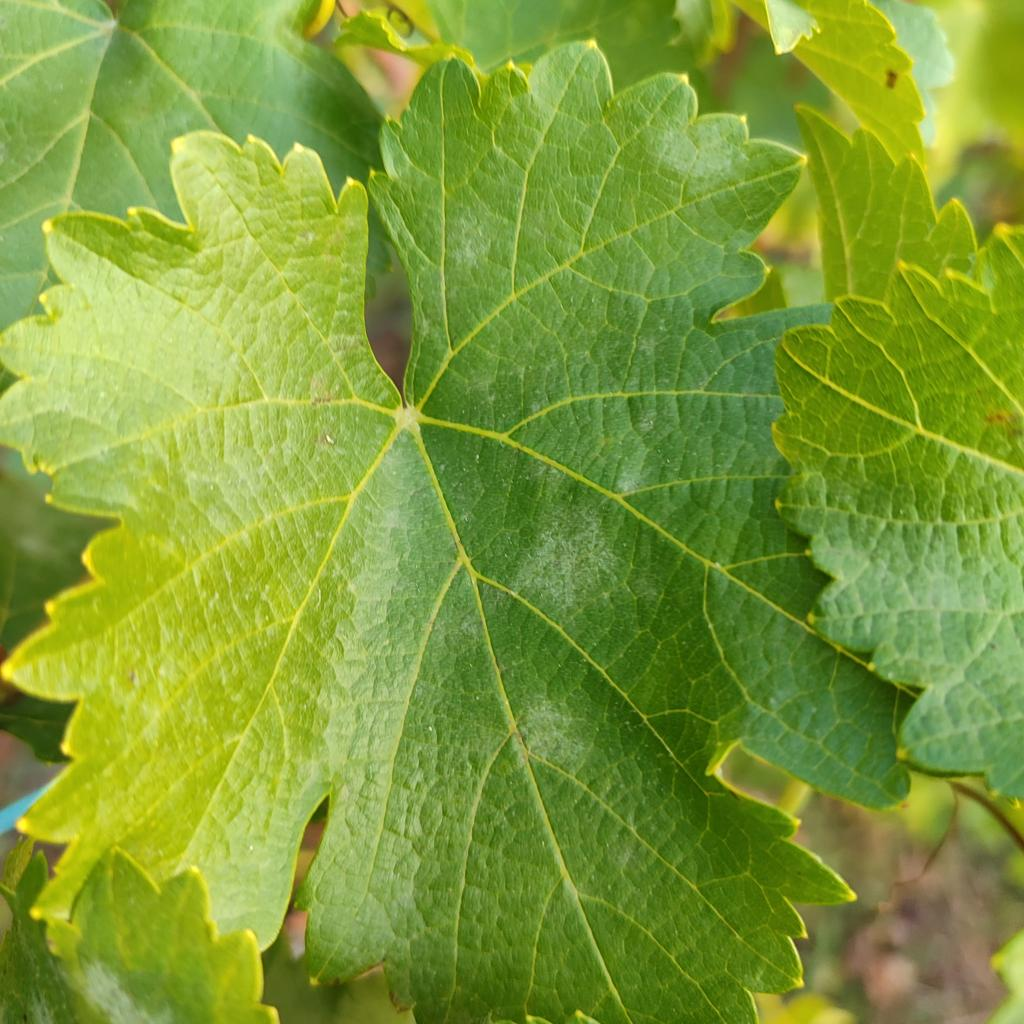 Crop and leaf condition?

grapevine, powdery mildew
